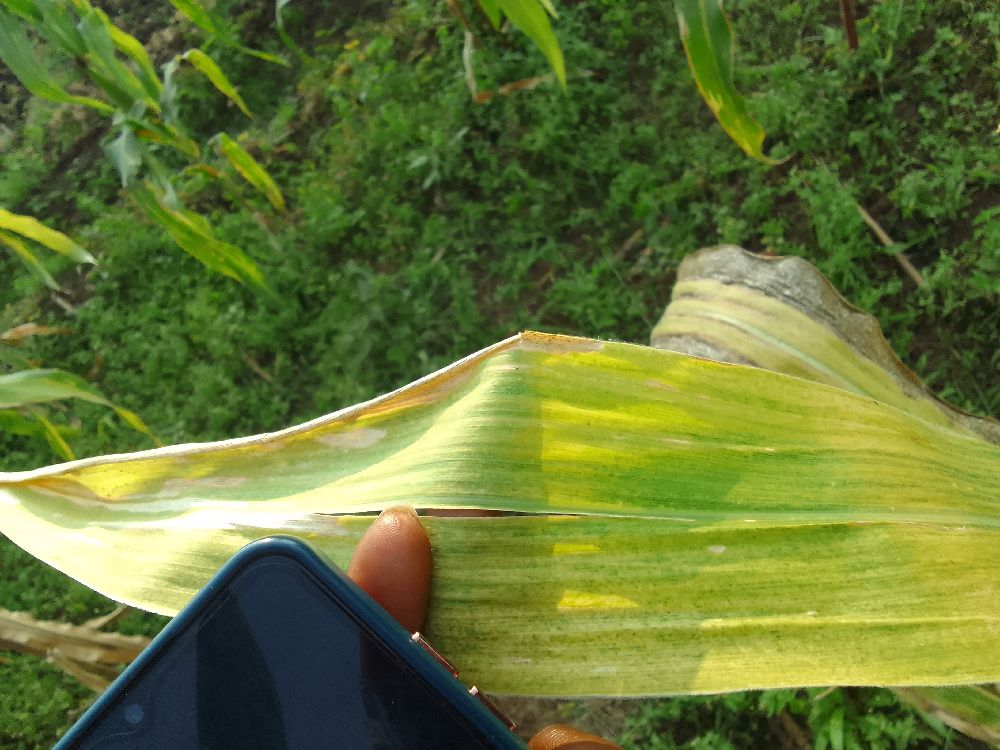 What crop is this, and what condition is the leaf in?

maize, maize lethal necrosis
